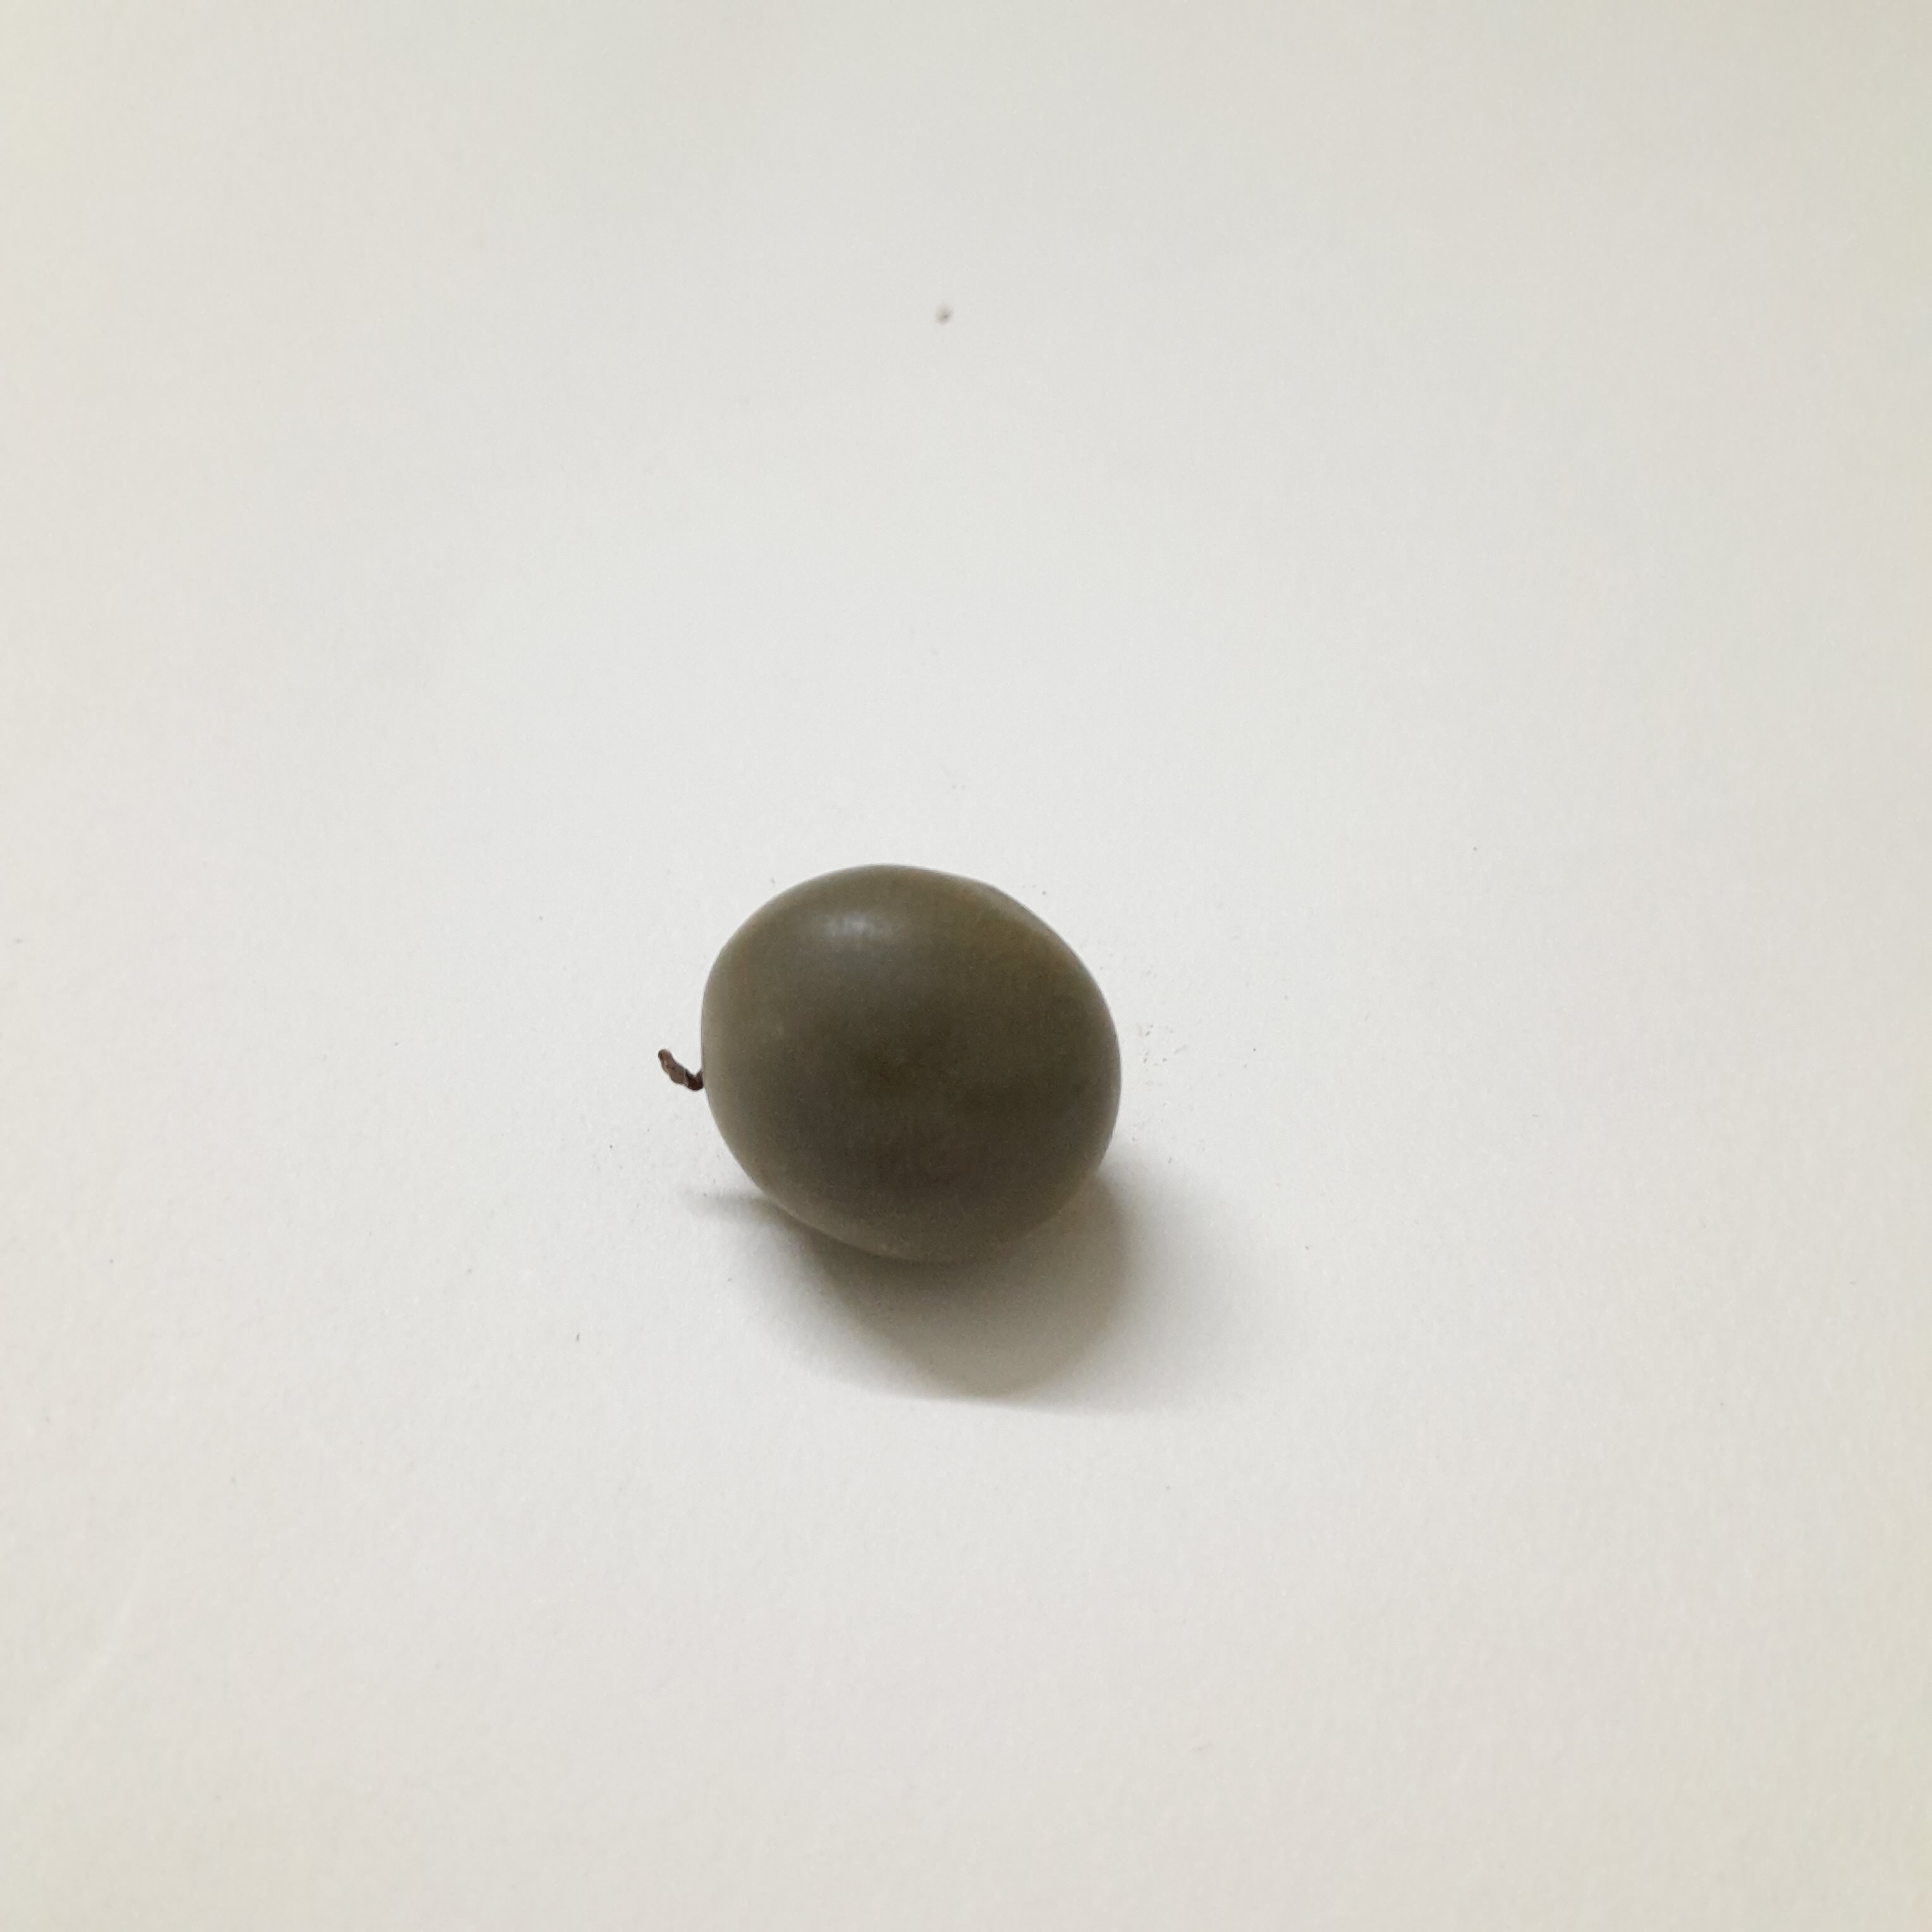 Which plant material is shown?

sagargota
